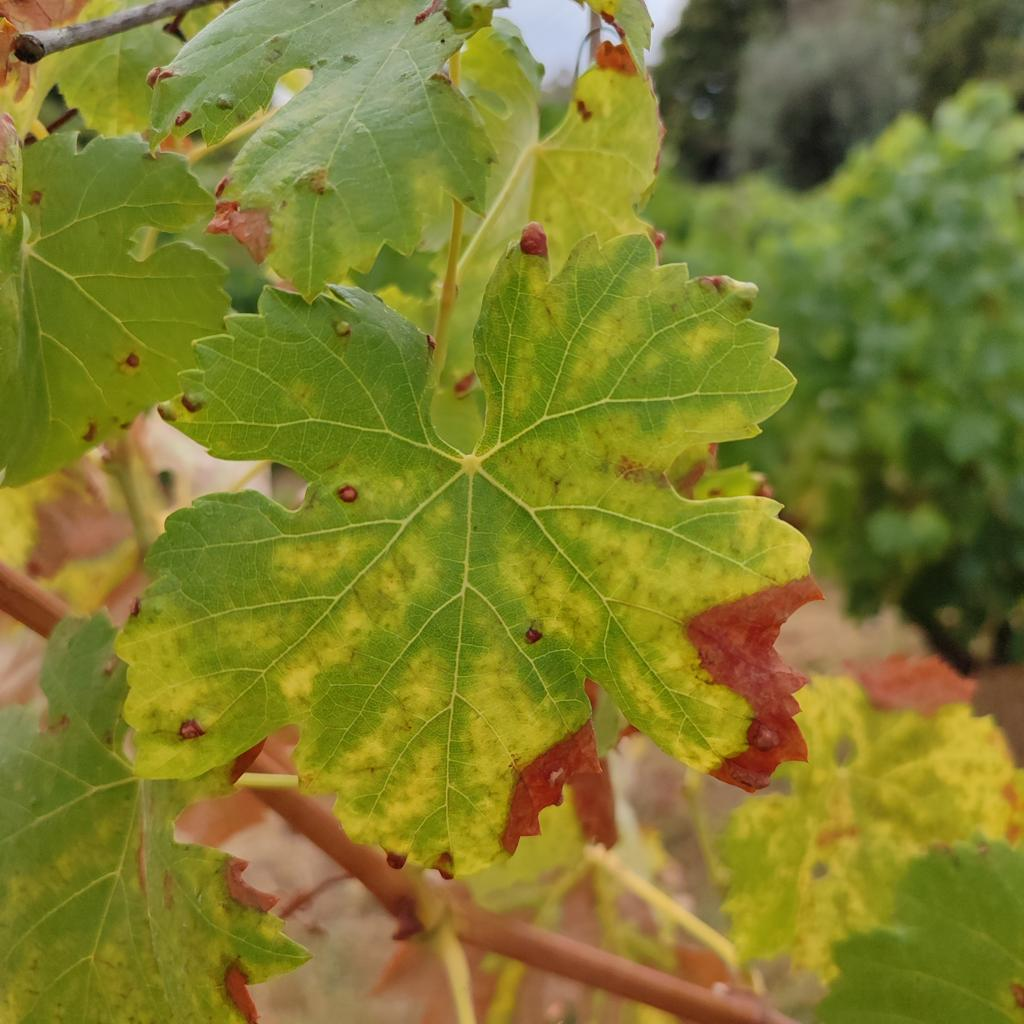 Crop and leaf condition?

grapevine, esca complex
